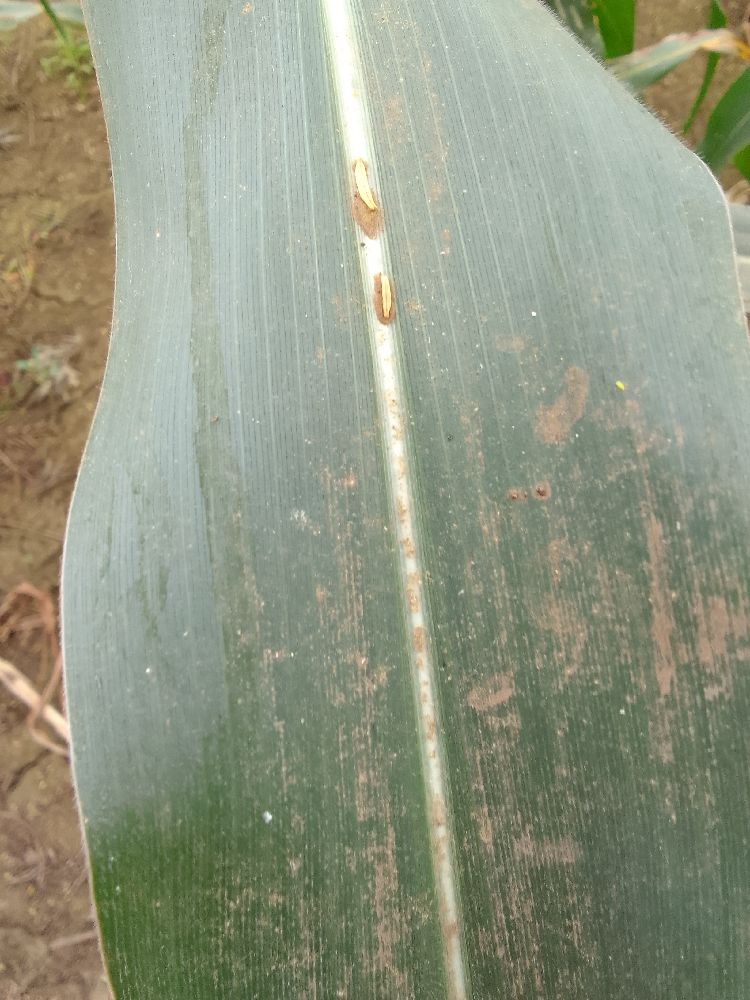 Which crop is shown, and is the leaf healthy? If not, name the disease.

maize, healthy
